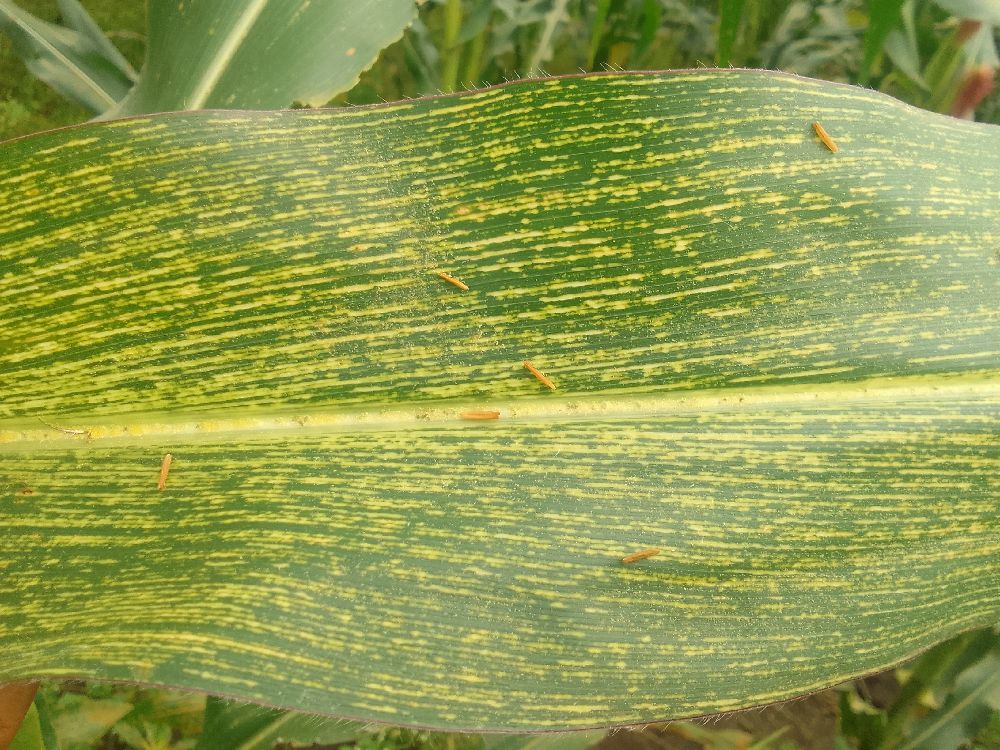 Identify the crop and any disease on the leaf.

maize, maize streak virus
